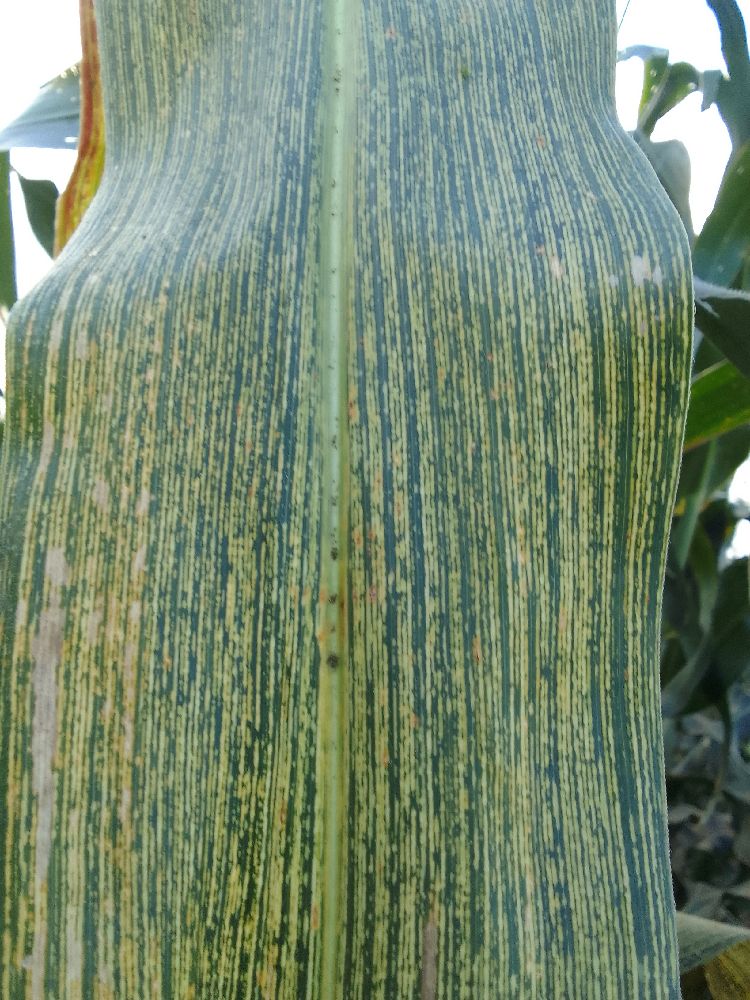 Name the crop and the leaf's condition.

maize, maize streak virus
